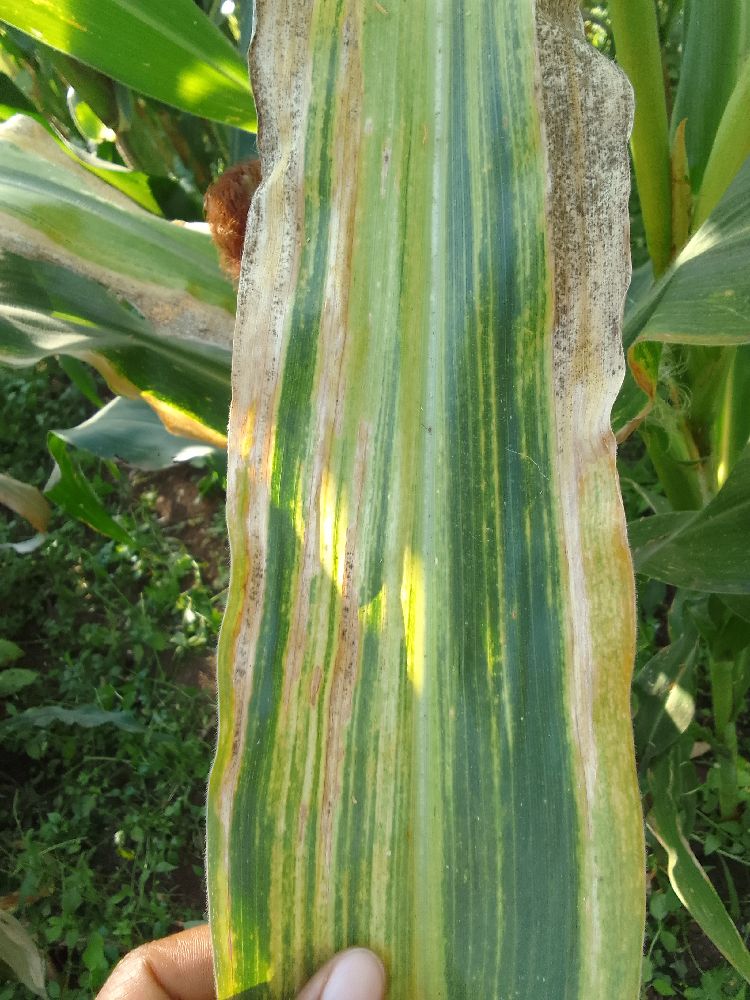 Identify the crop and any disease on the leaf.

maize, maize lethal necrosis
